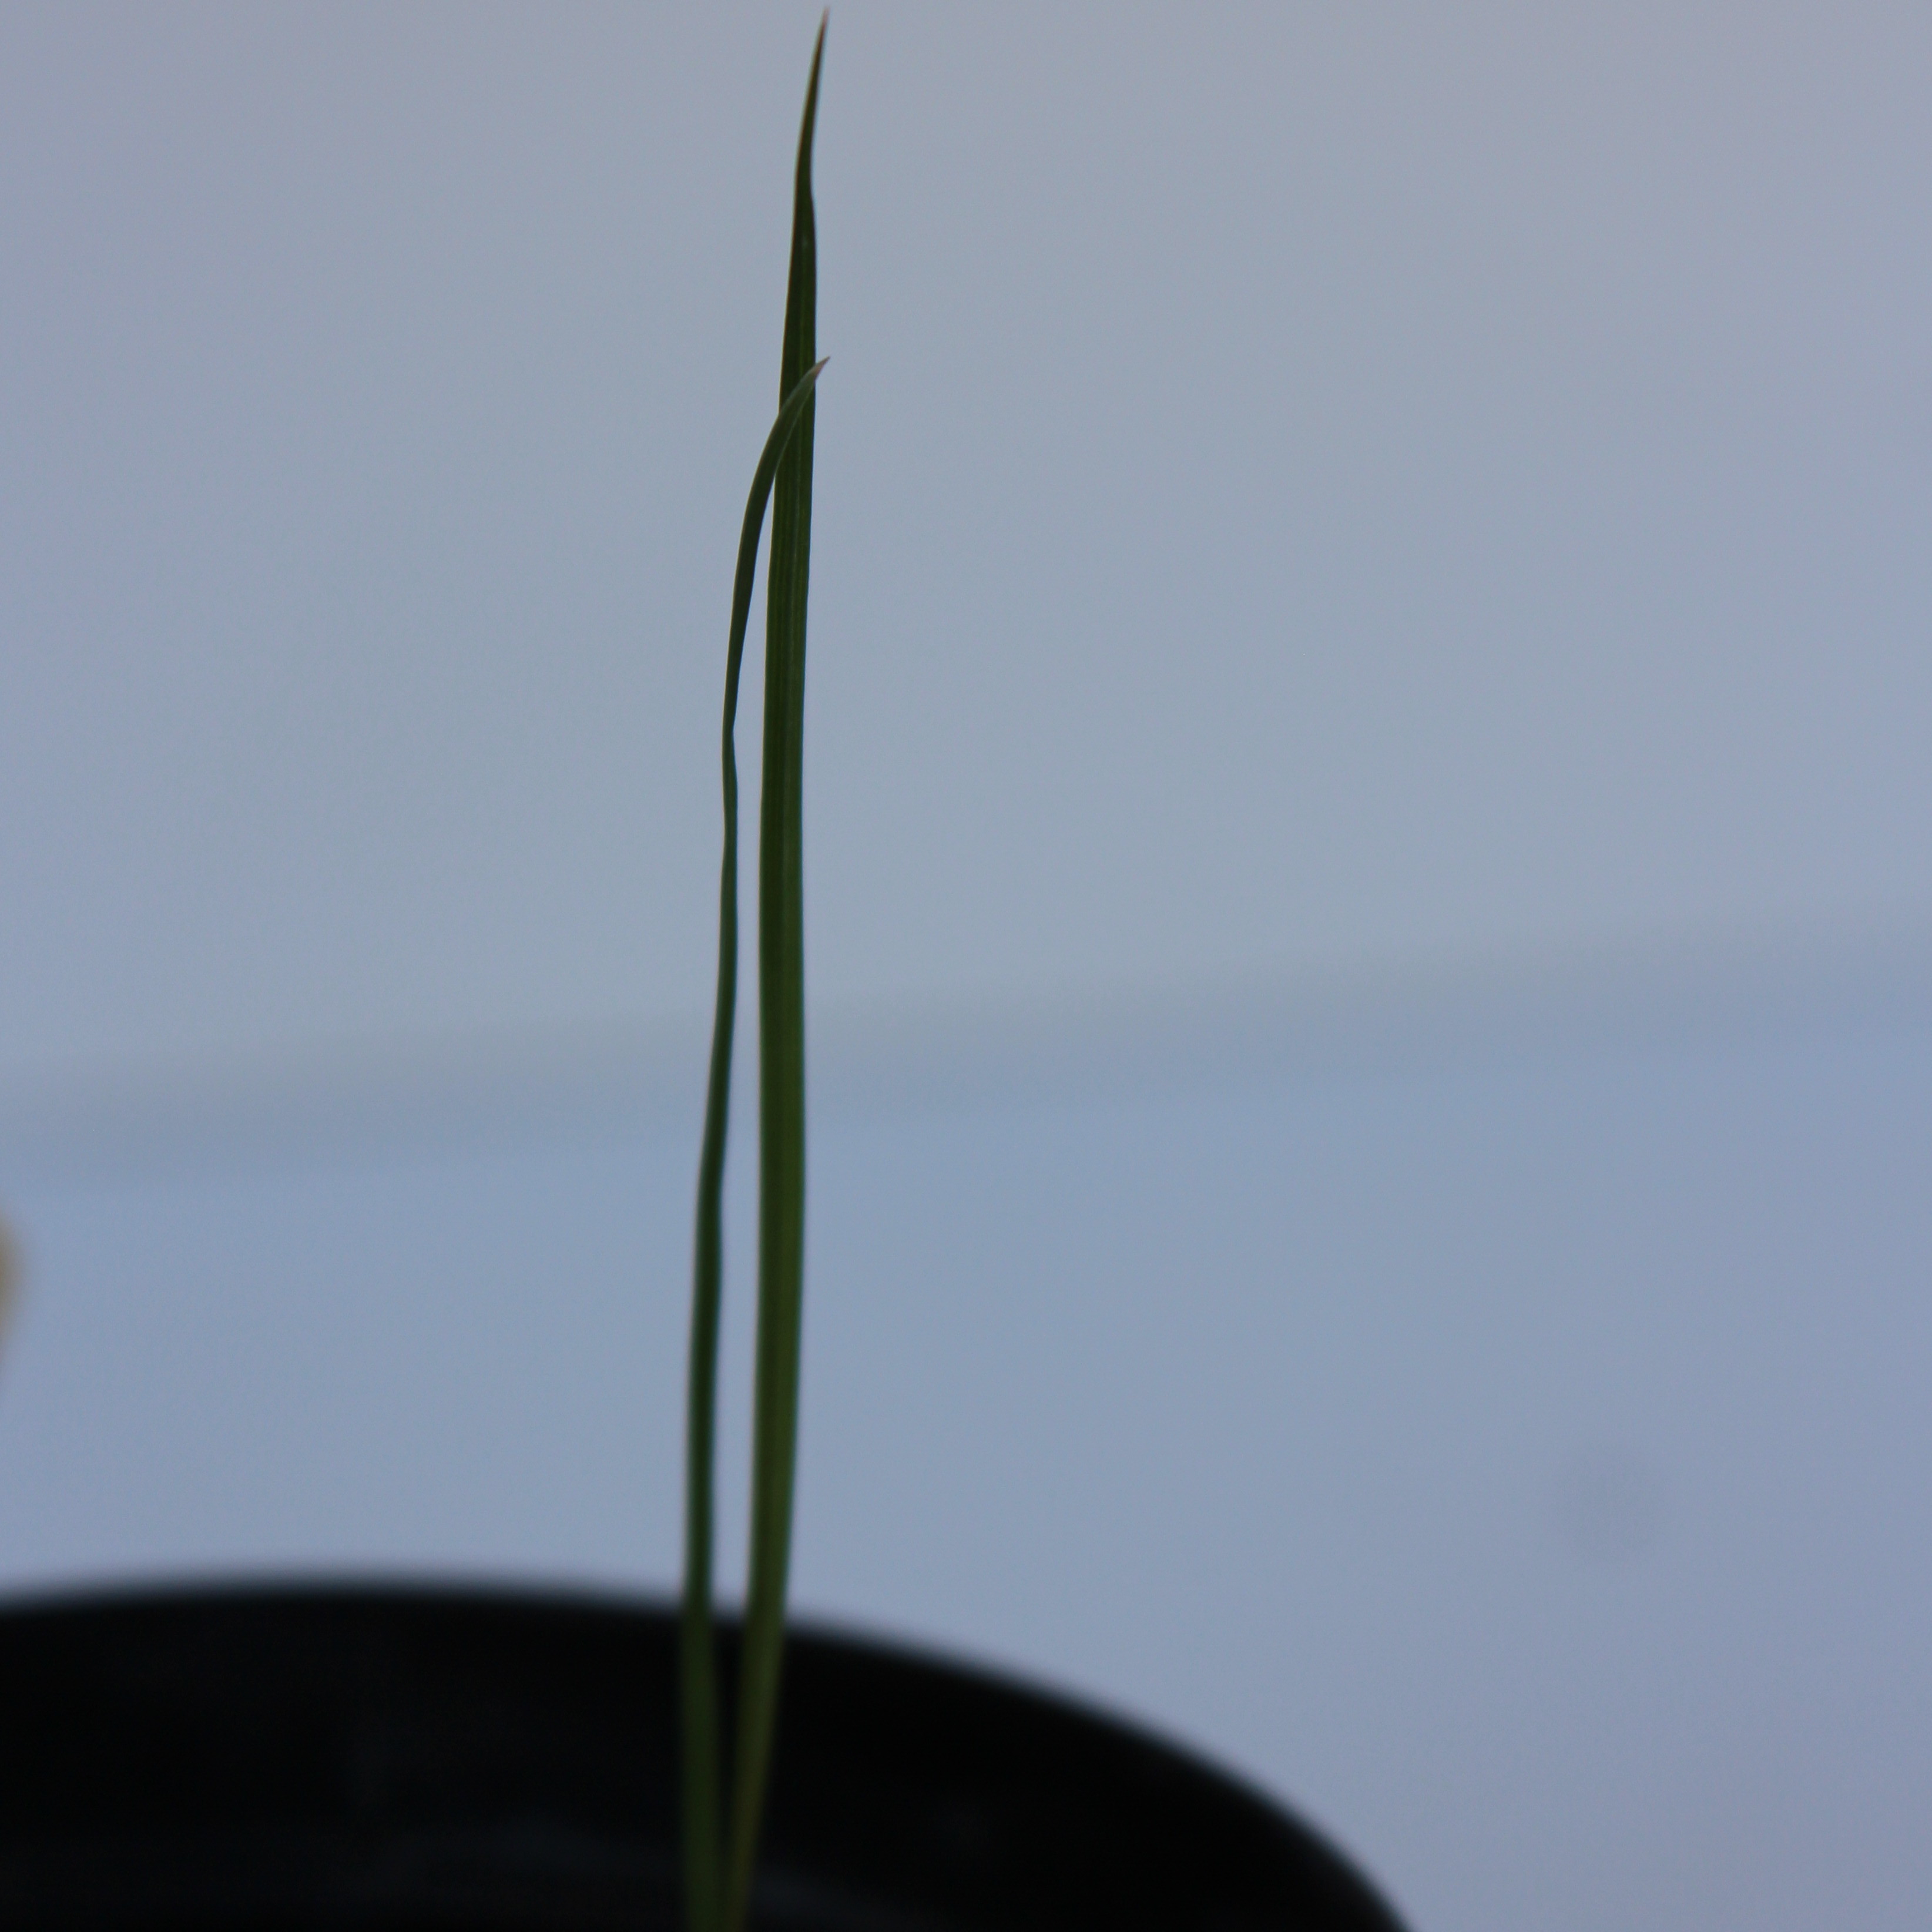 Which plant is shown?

Lolium multiflorum
